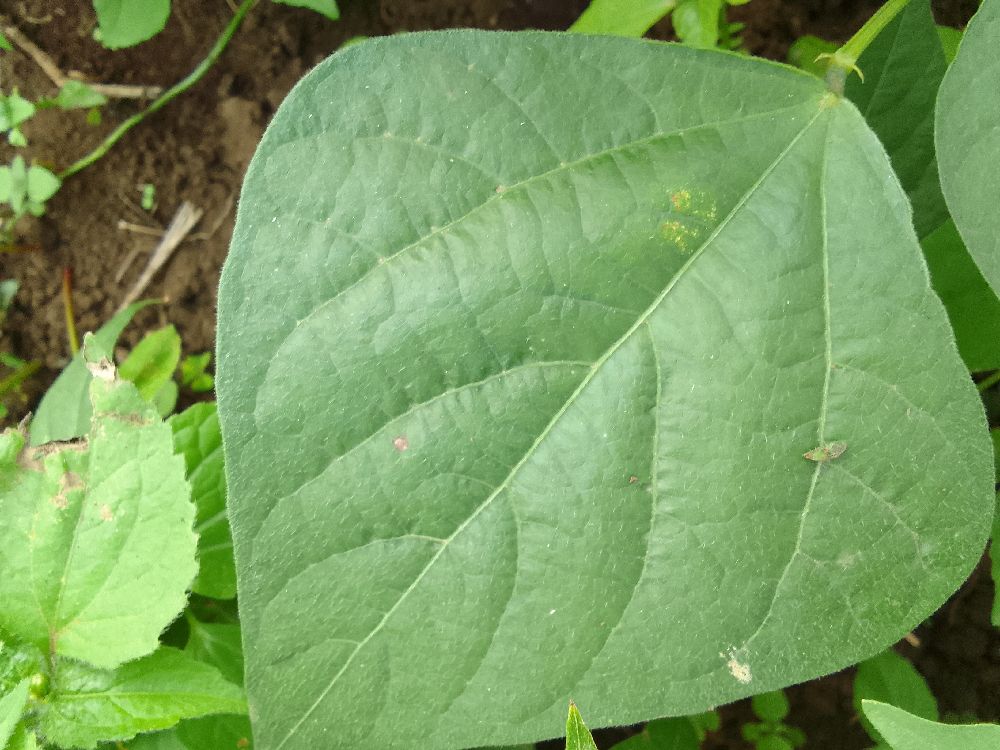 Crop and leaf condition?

common bean, healthy
